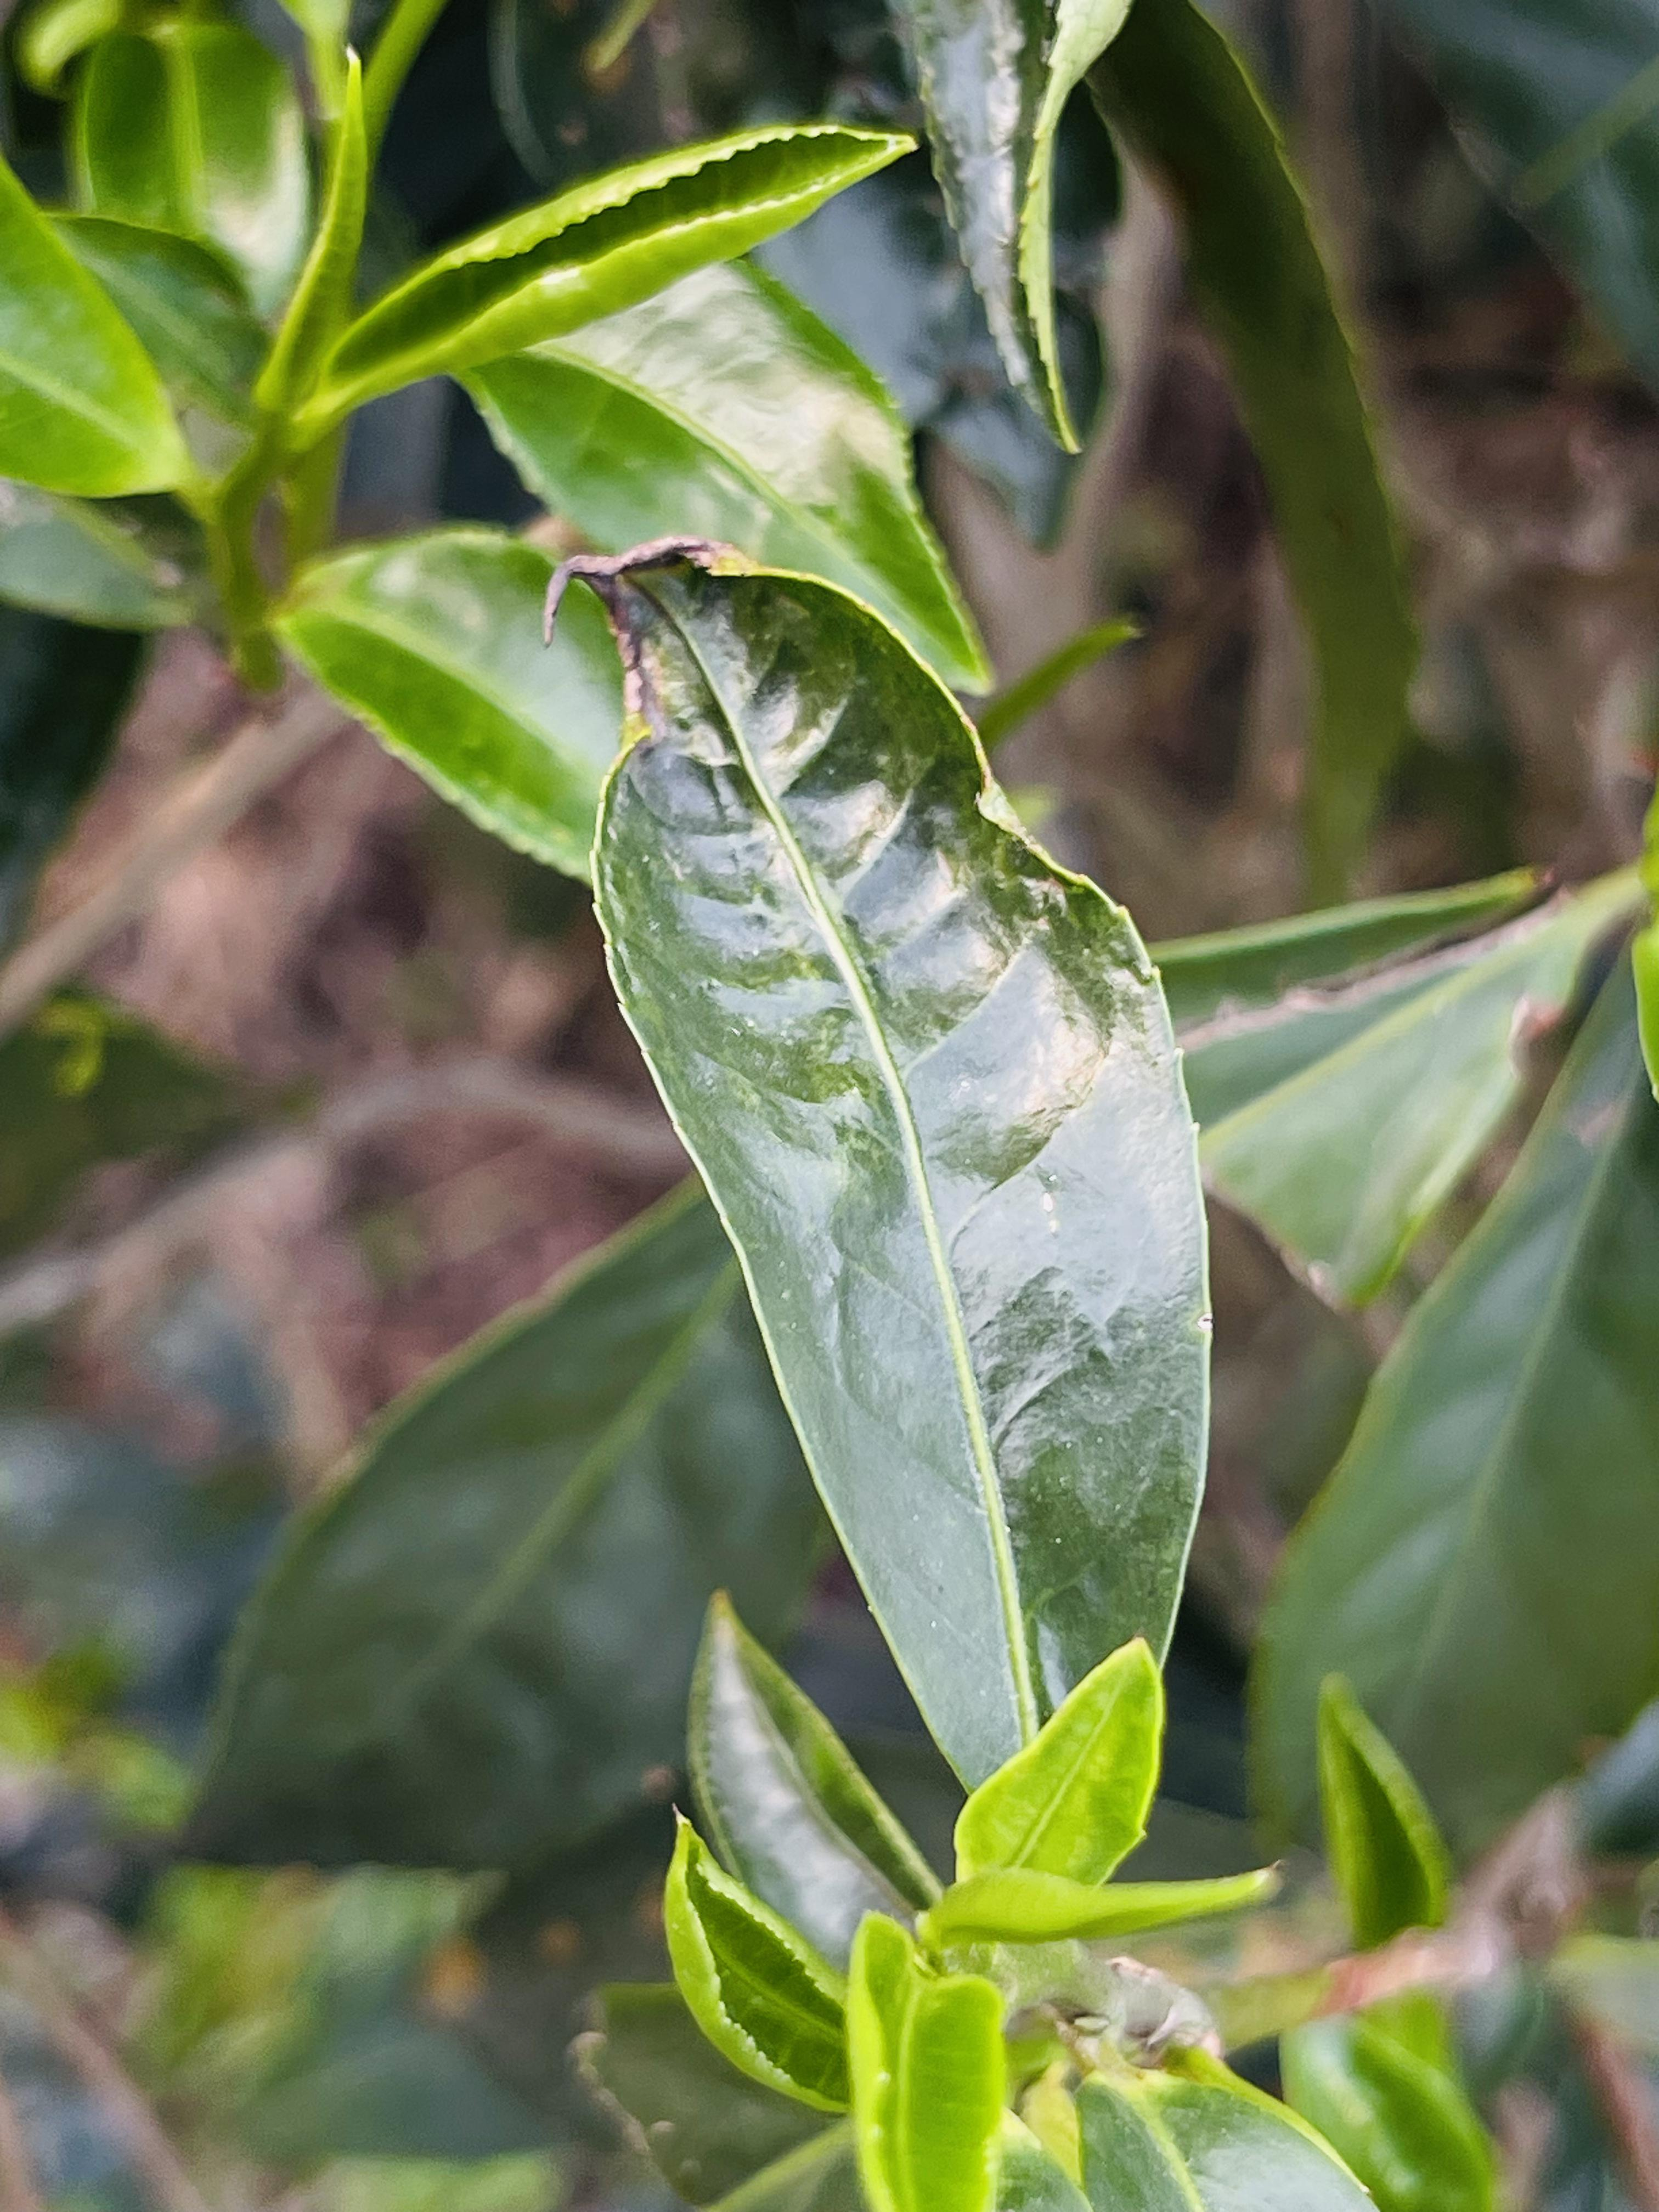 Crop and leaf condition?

tea, helopeltis
